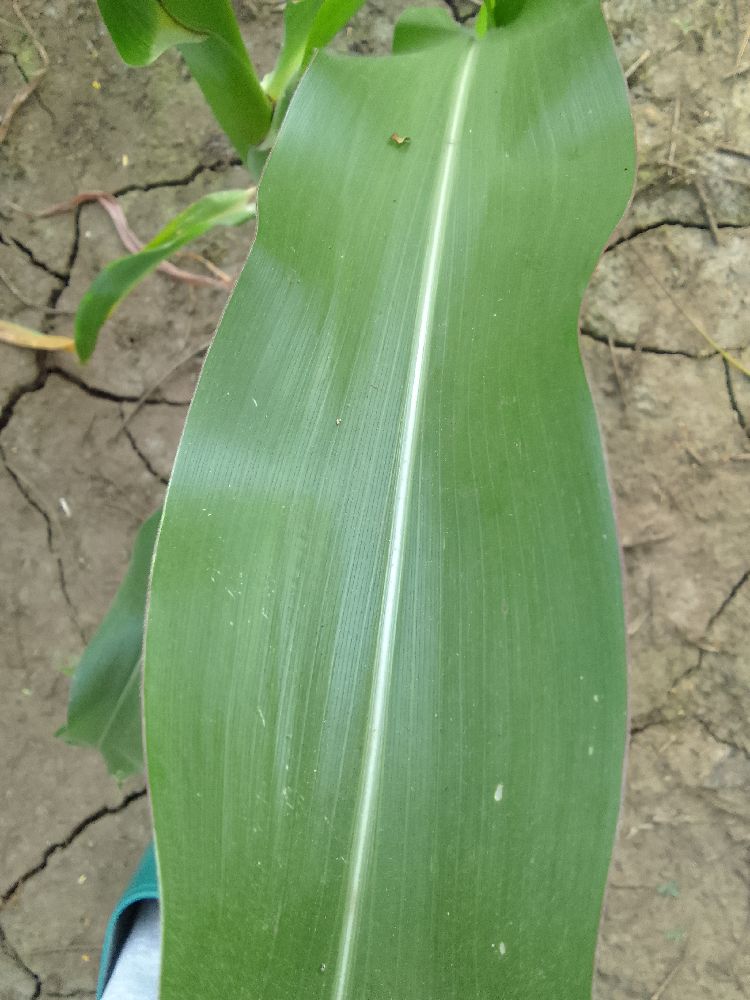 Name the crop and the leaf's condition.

maize, healthy
